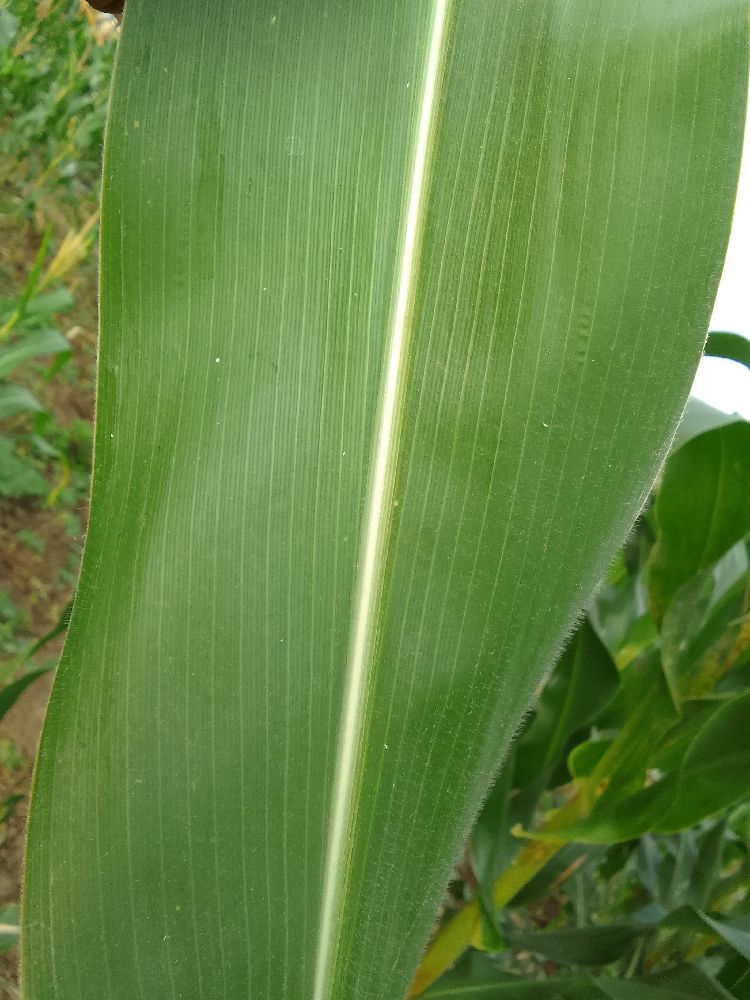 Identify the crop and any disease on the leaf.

maize, healthy
